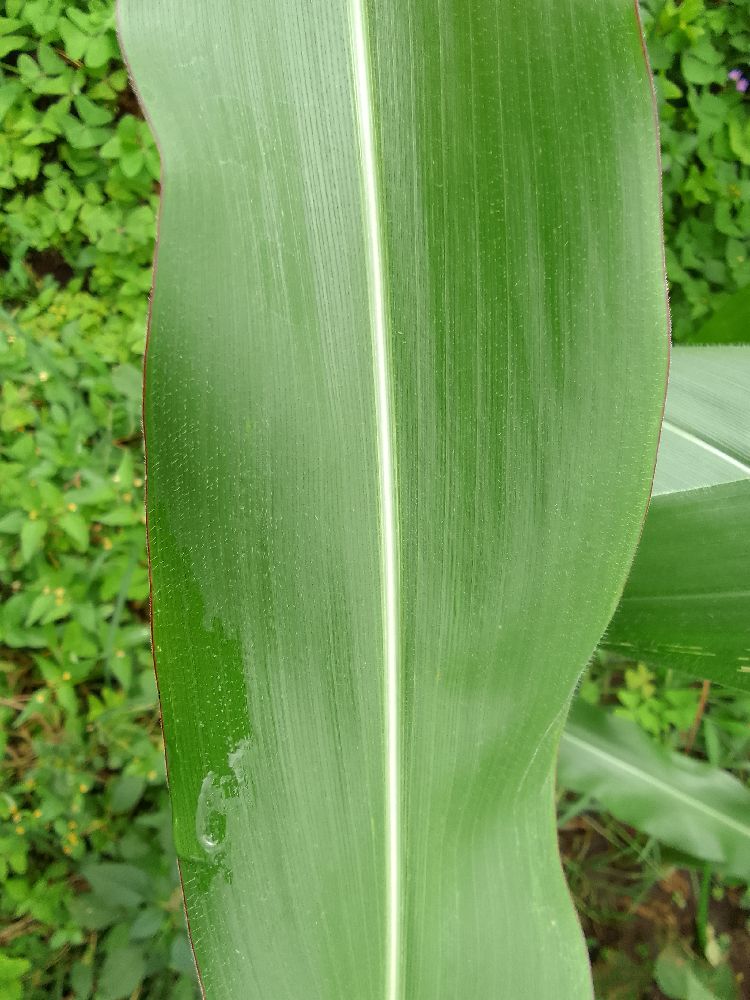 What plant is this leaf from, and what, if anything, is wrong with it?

maize, healthy
